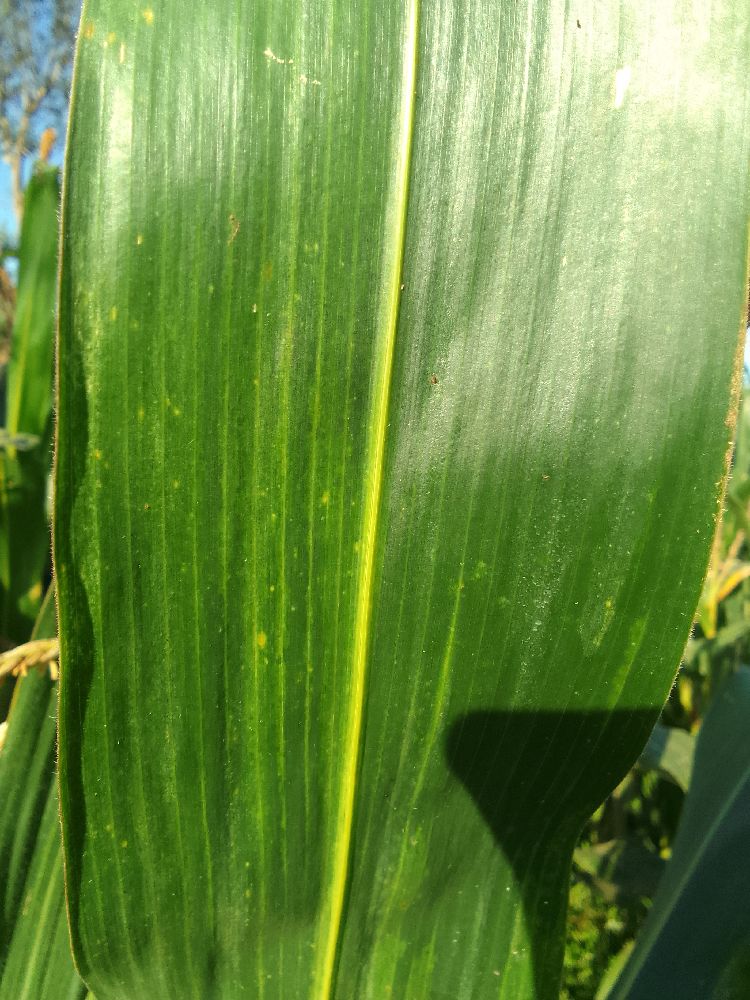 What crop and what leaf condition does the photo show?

maize, healthy
